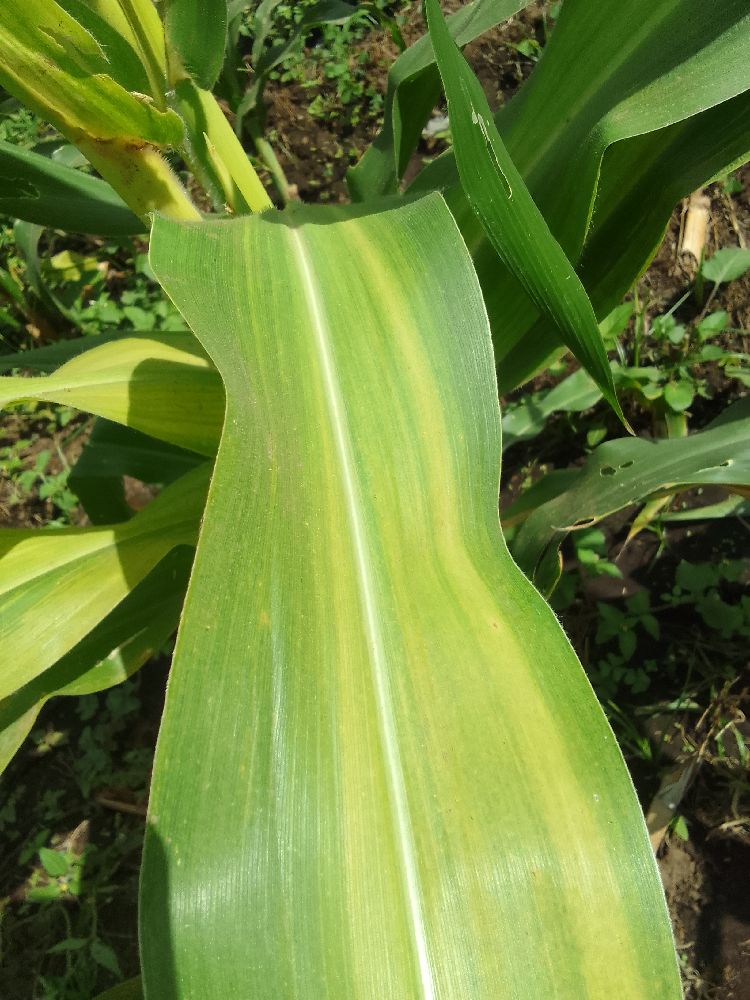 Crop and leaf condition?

maize, maize lethal necrosis
